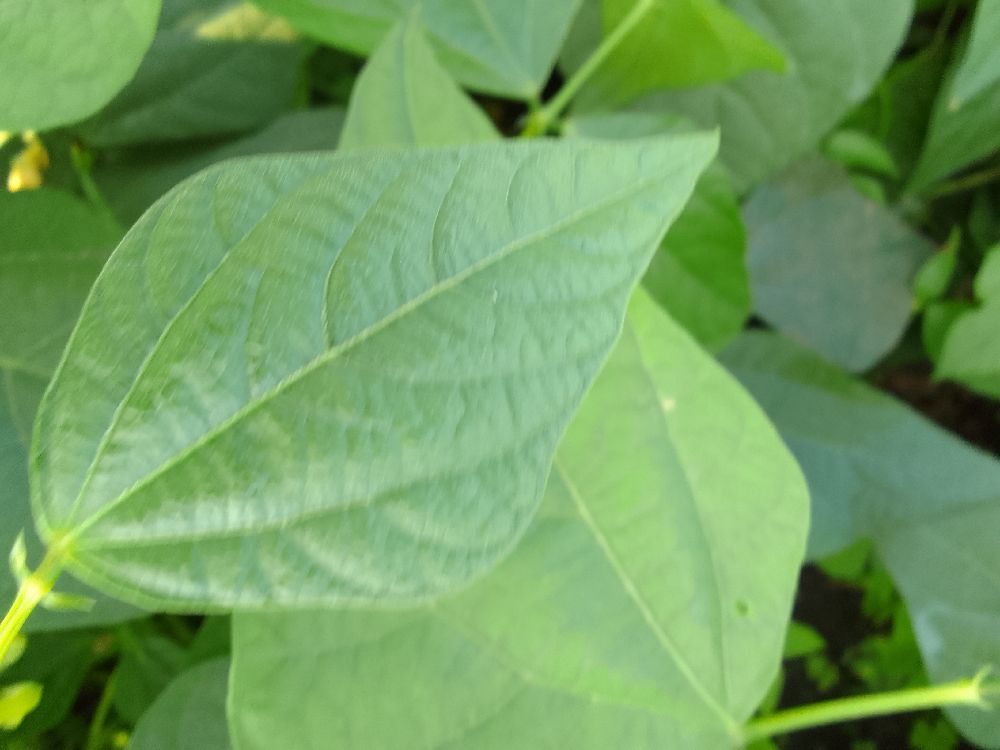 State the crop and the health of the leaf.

common bean, healthy
